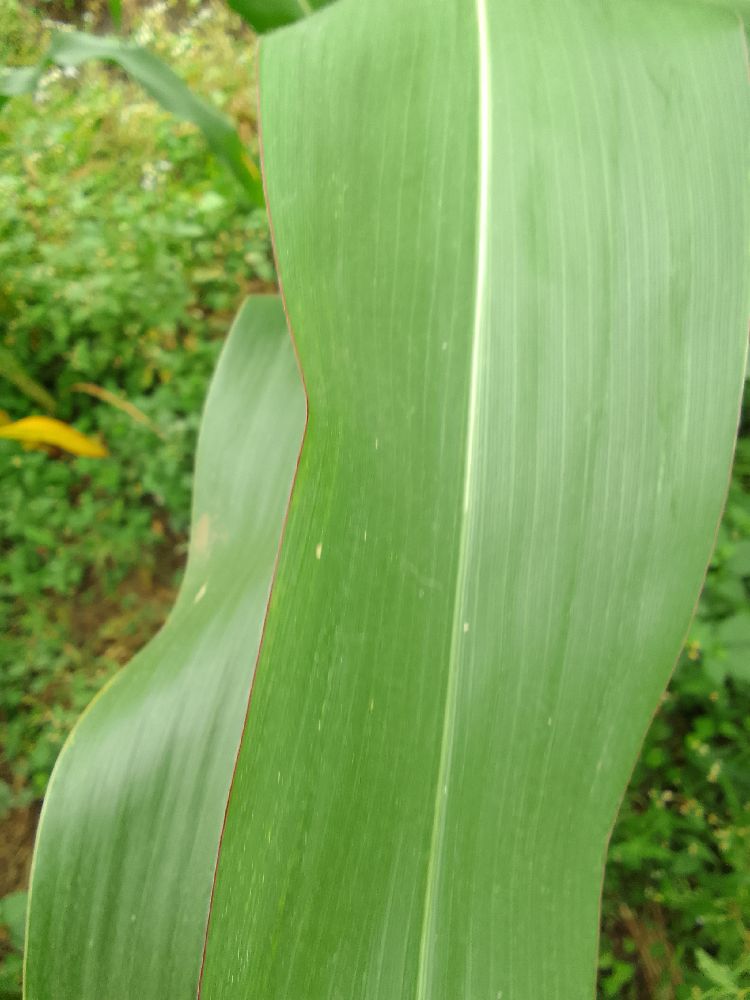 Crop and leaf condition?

maize, healthy
